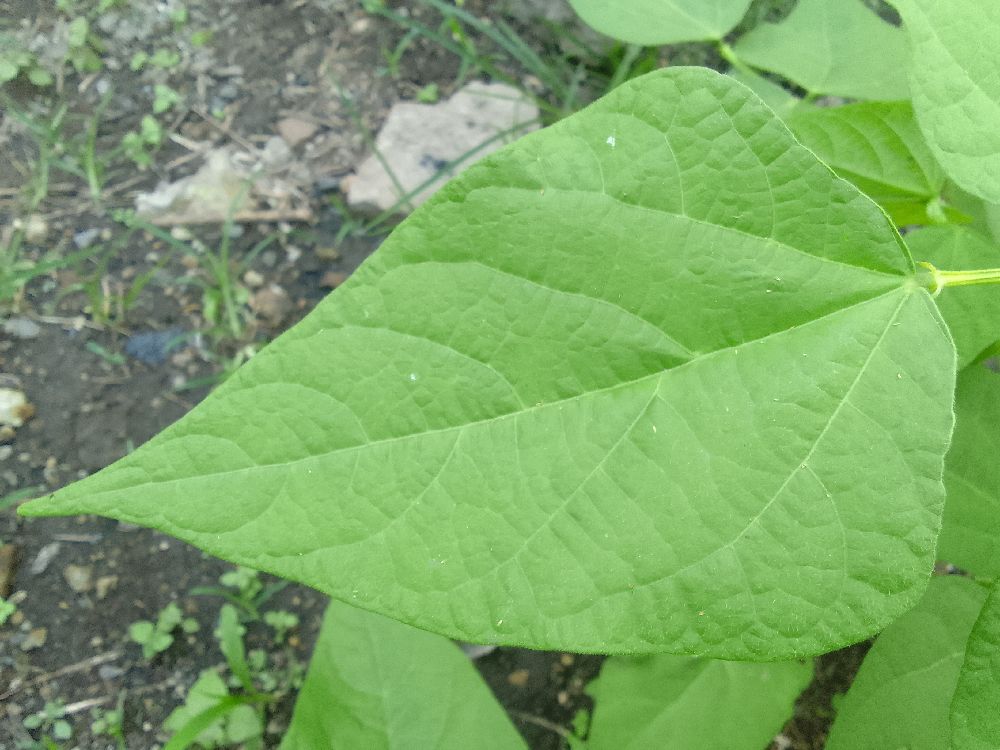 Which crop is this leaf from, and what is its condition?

common bean, healthy
